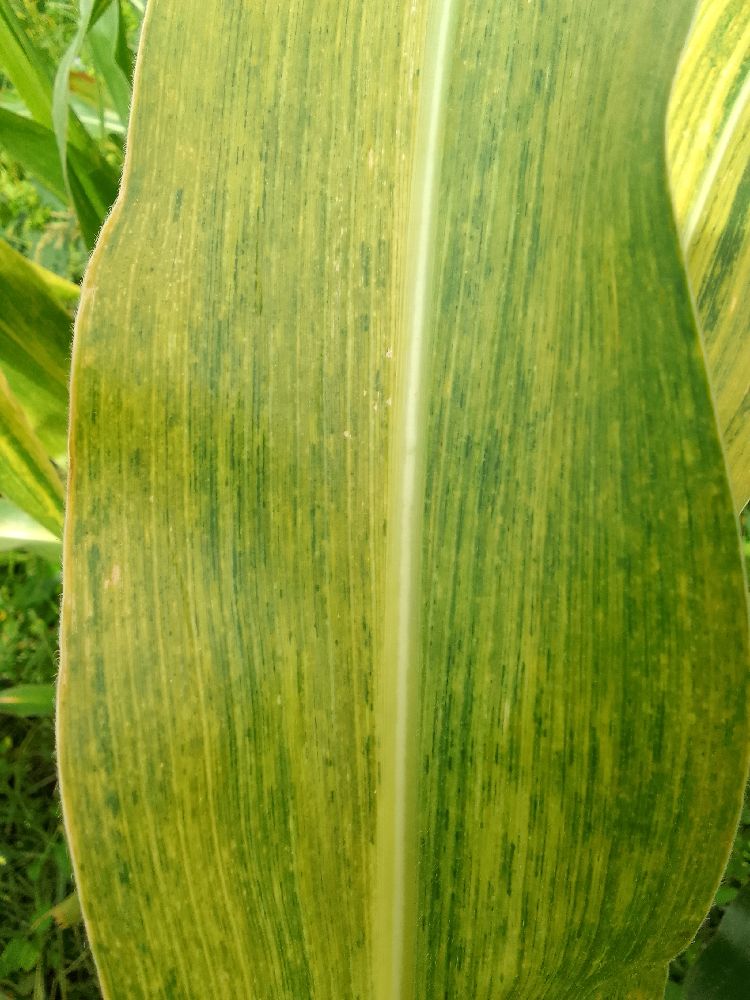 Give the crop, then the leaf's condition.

maize, maize lethal necrosis
